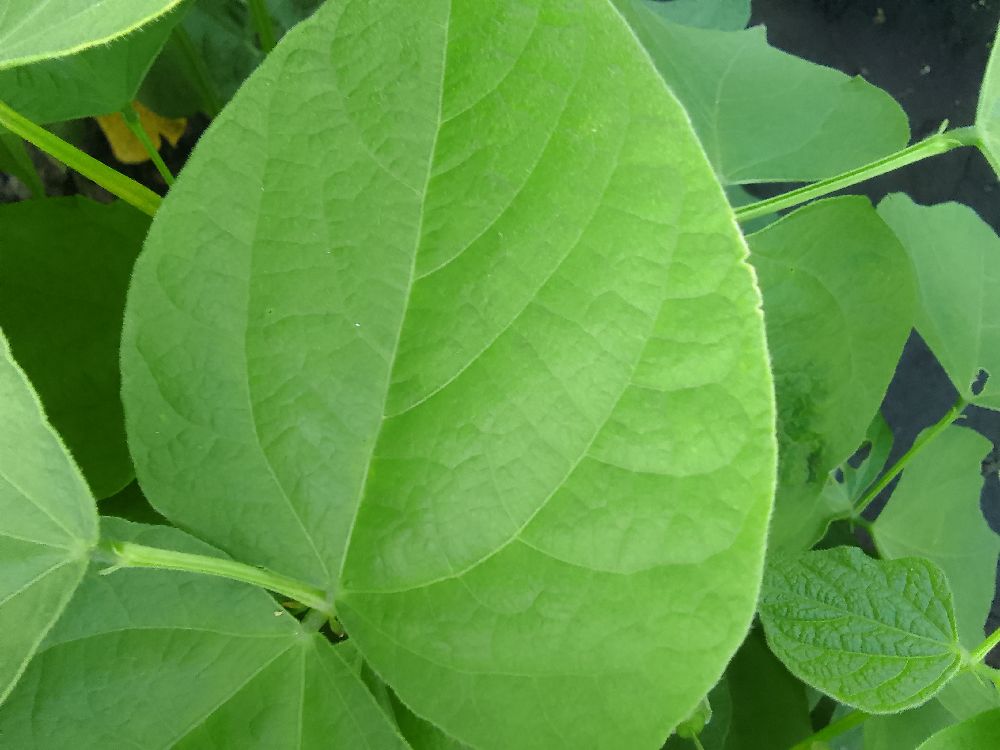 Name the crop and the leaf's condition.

common bean, healthy
